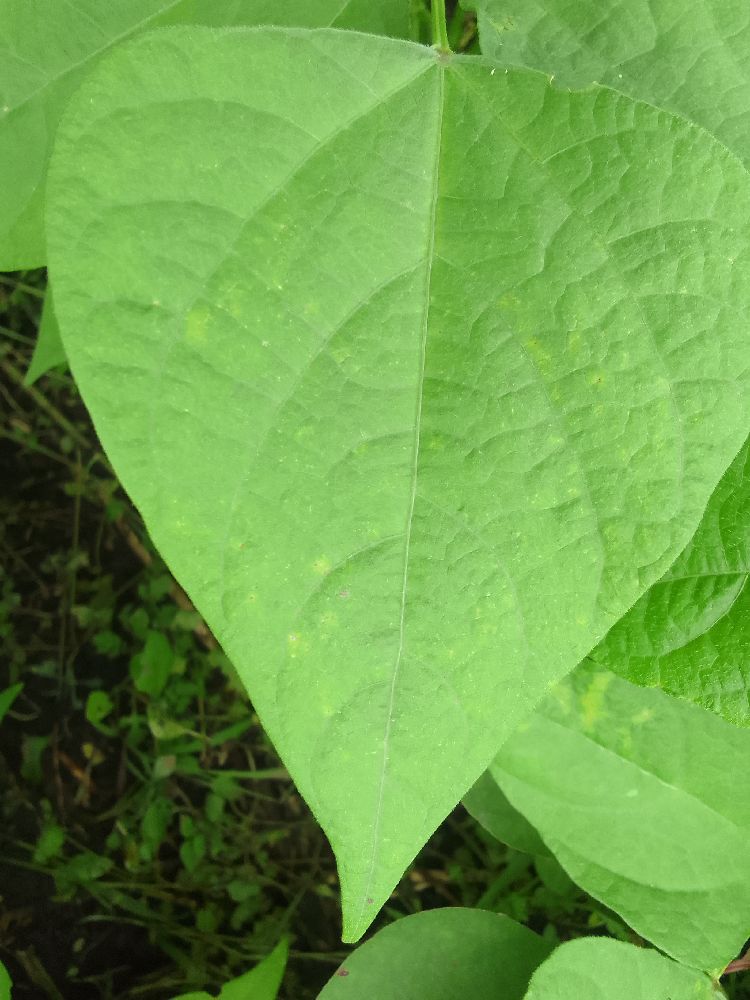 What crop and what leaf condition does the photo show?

common bean, healthy
